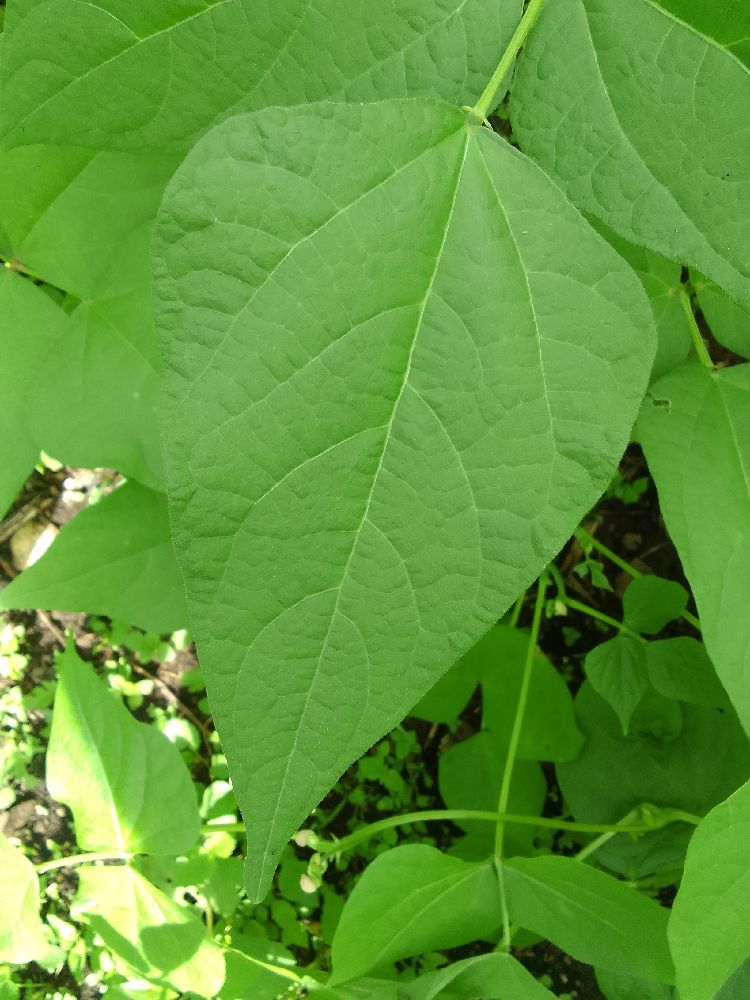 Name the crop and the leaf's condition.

common bean, healthy
